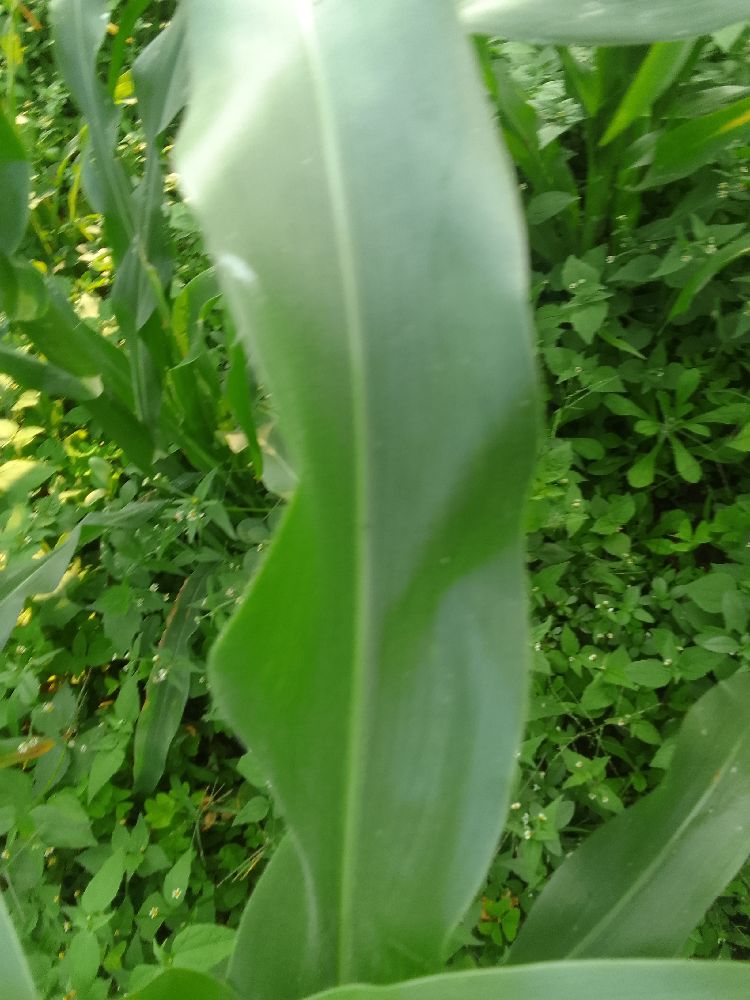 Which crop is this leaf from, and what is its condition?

maize, healthy
